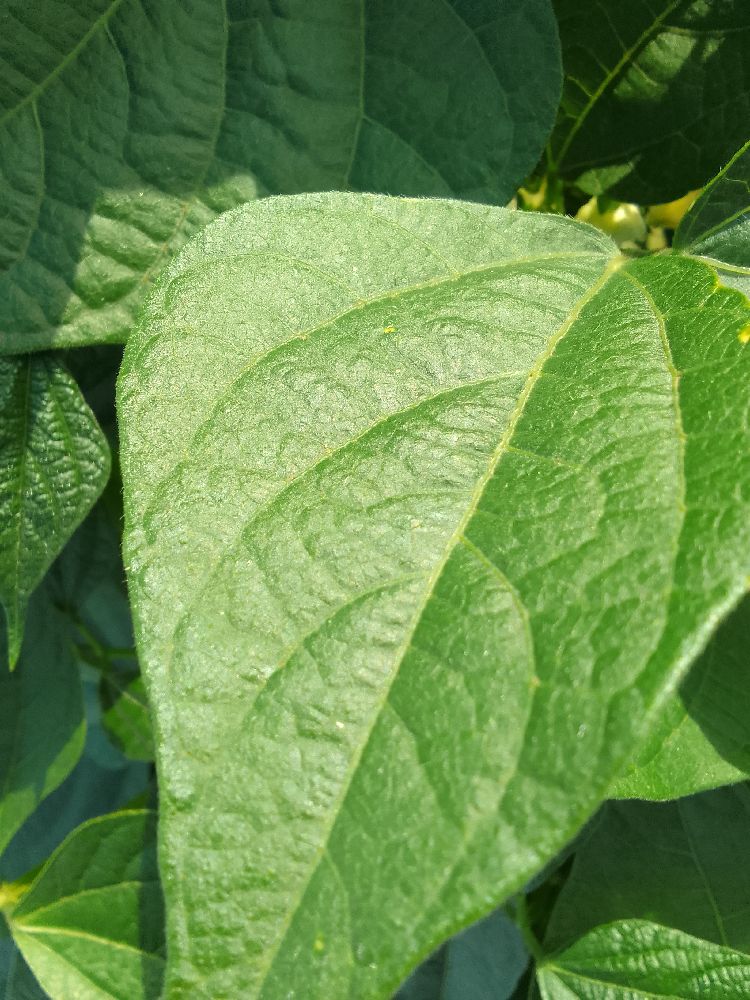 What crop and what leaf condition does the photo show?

common bean, healthy
